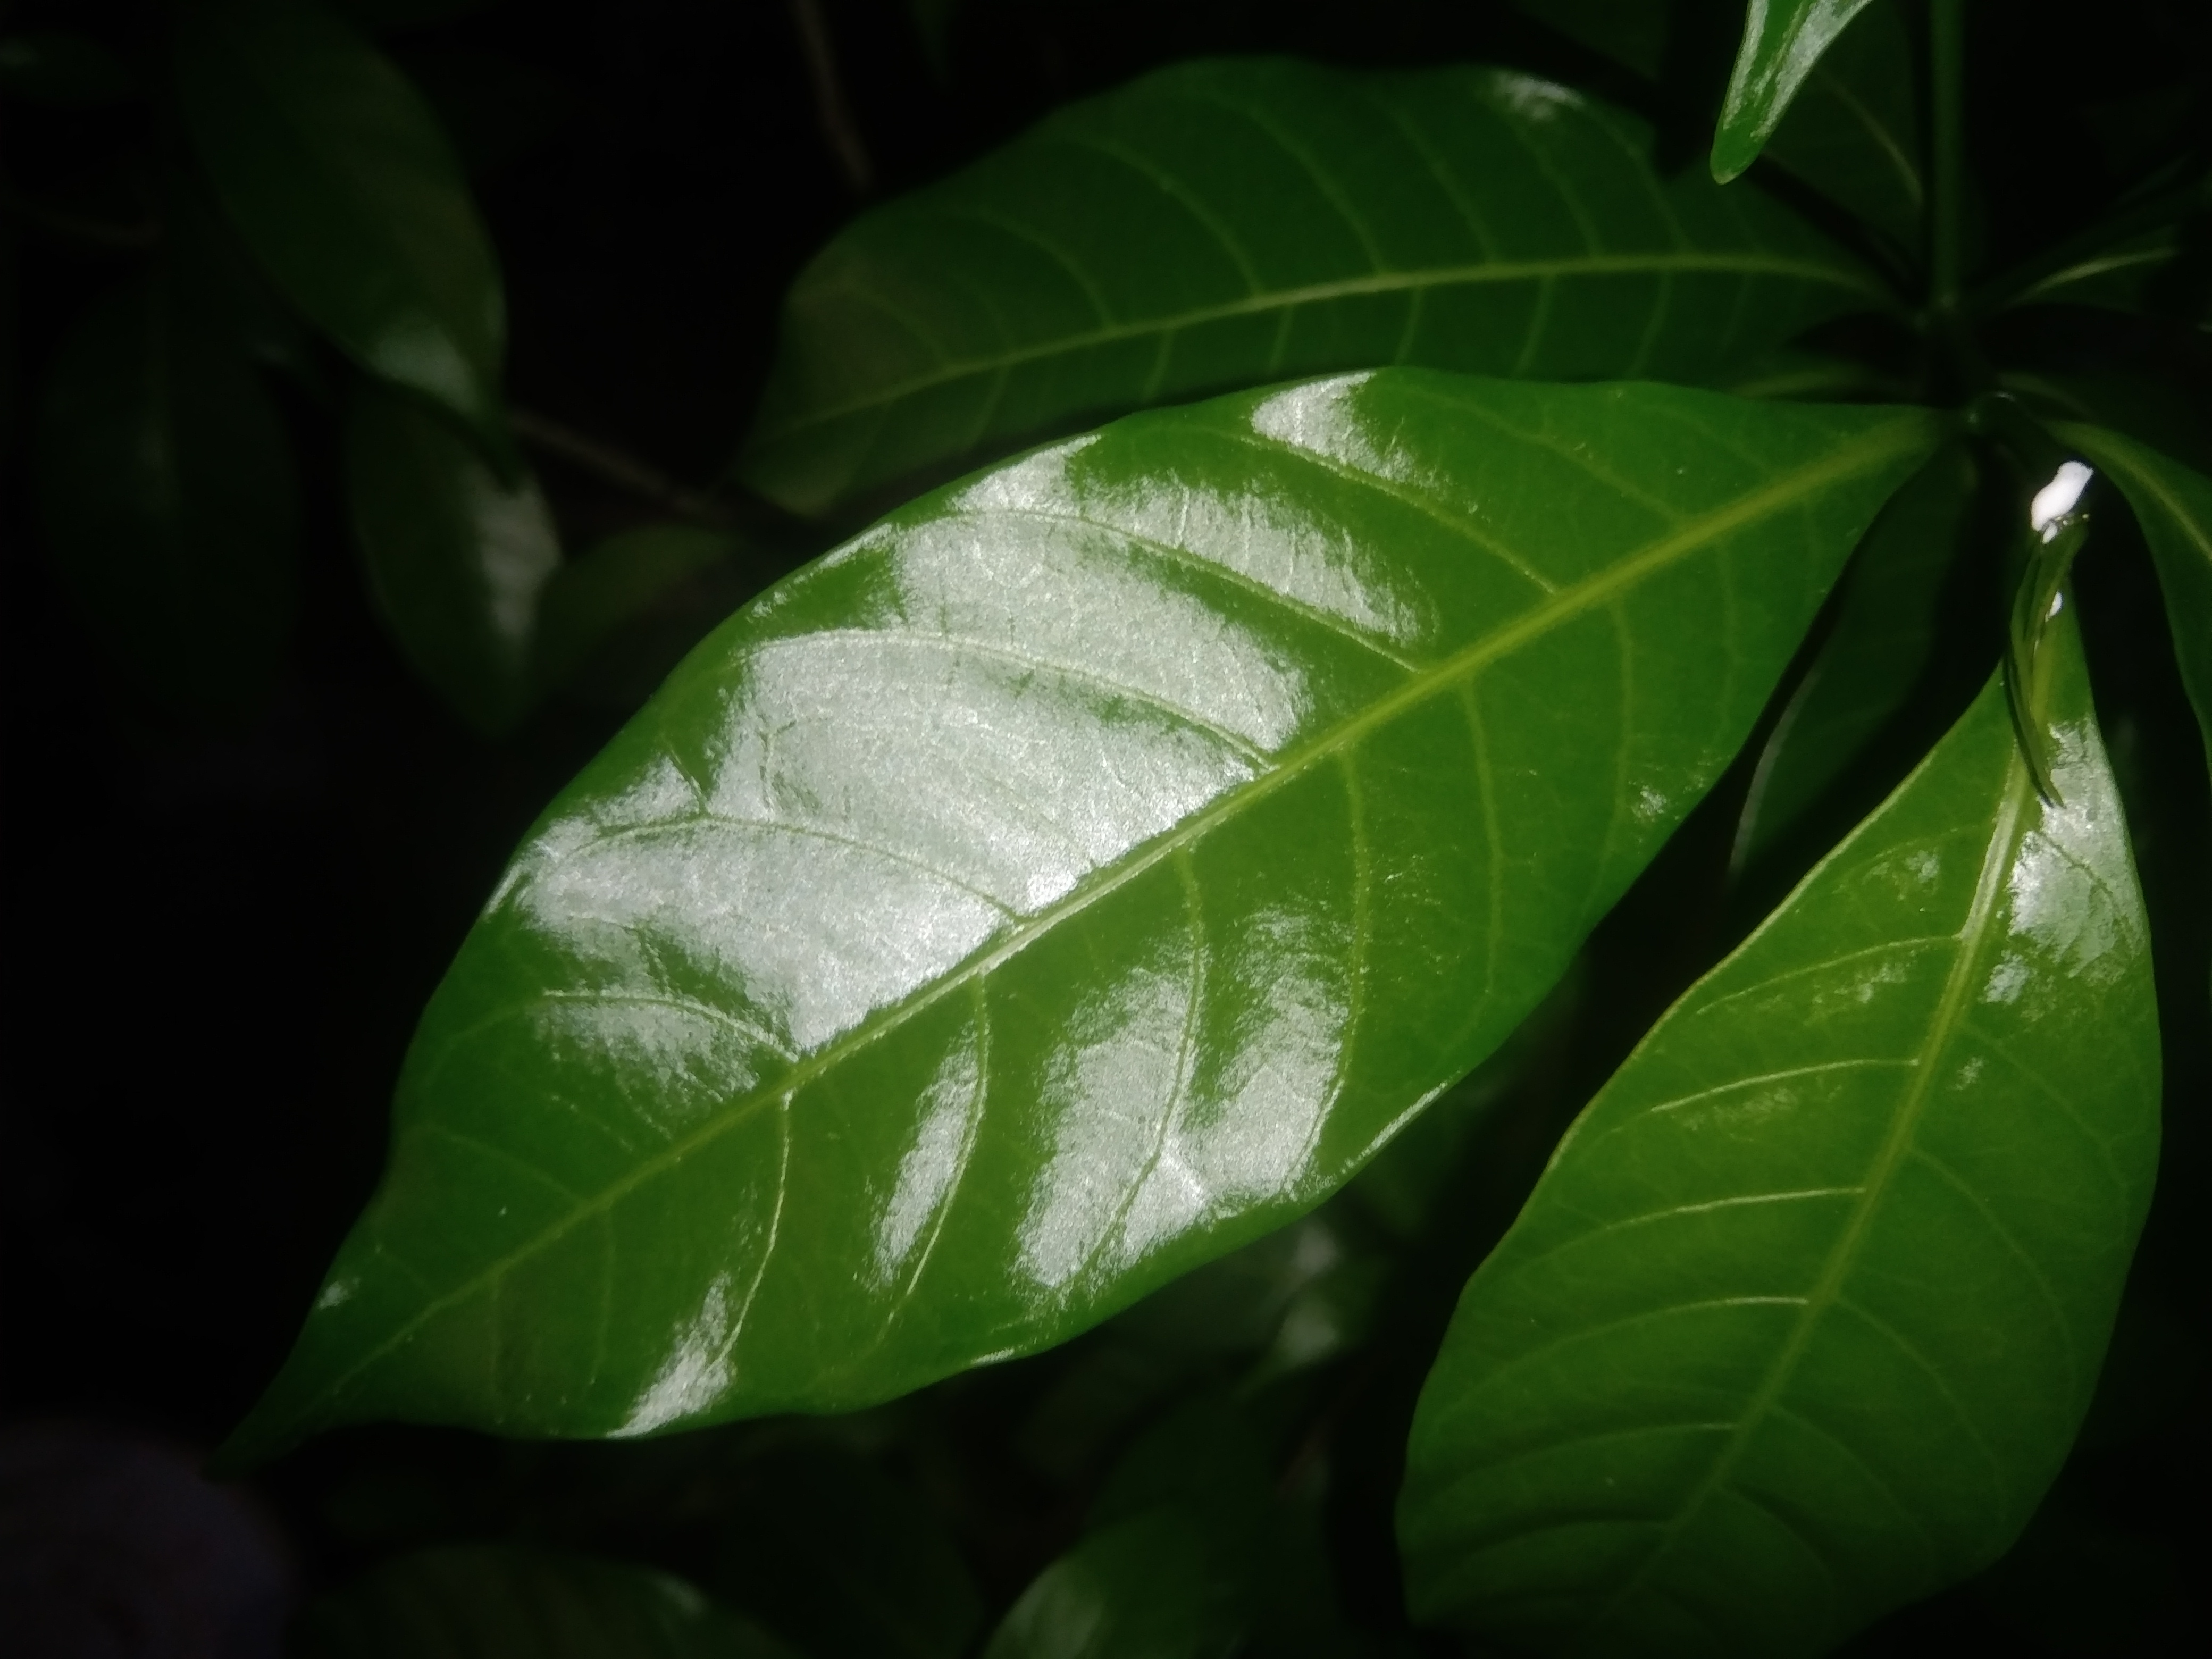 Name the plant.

togor
